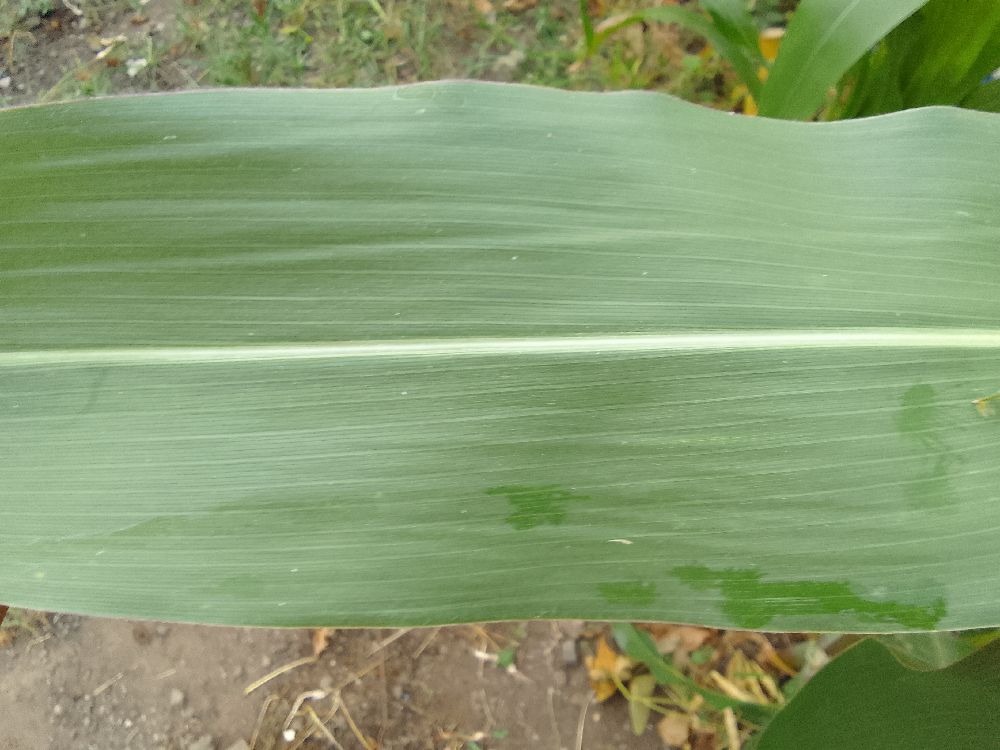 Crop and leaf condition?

maize, healthy
